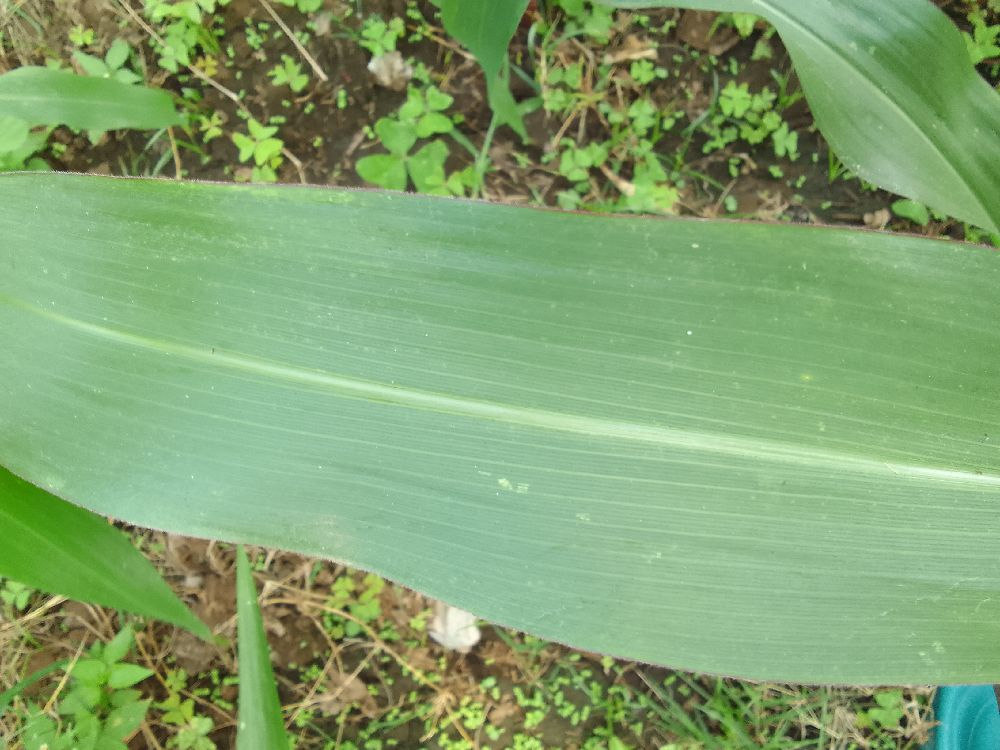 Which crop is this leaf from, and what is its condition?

maize, healthy
